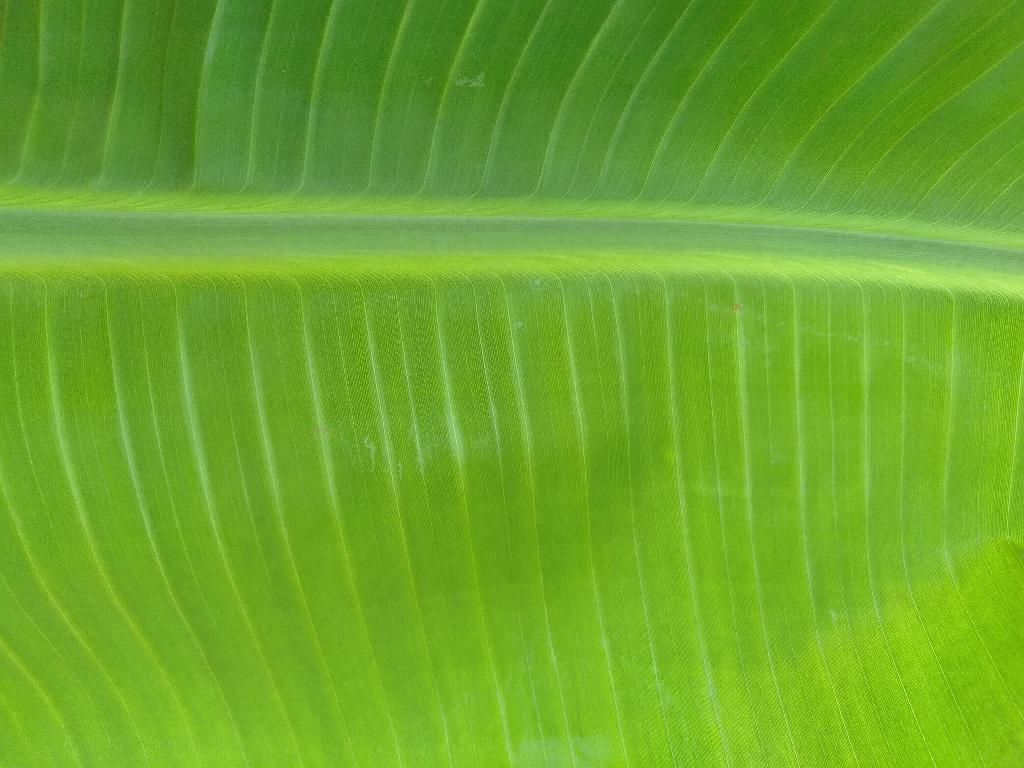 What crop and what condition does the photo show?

banana, healthy
